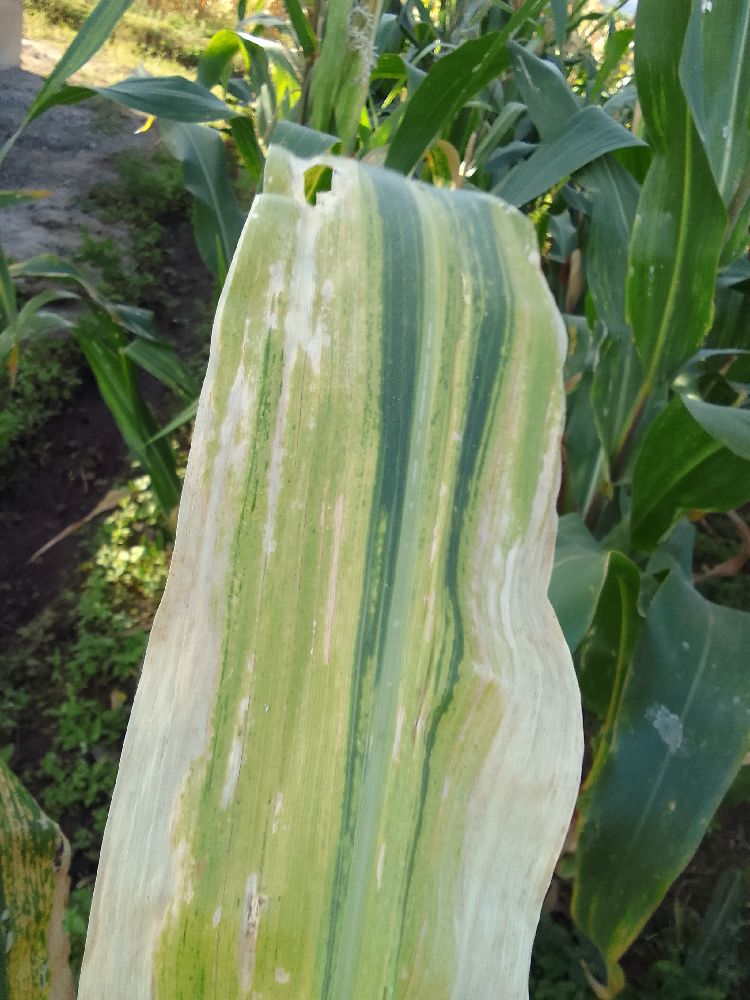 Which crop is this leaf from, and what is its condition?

maize, maize lethal necrosis
